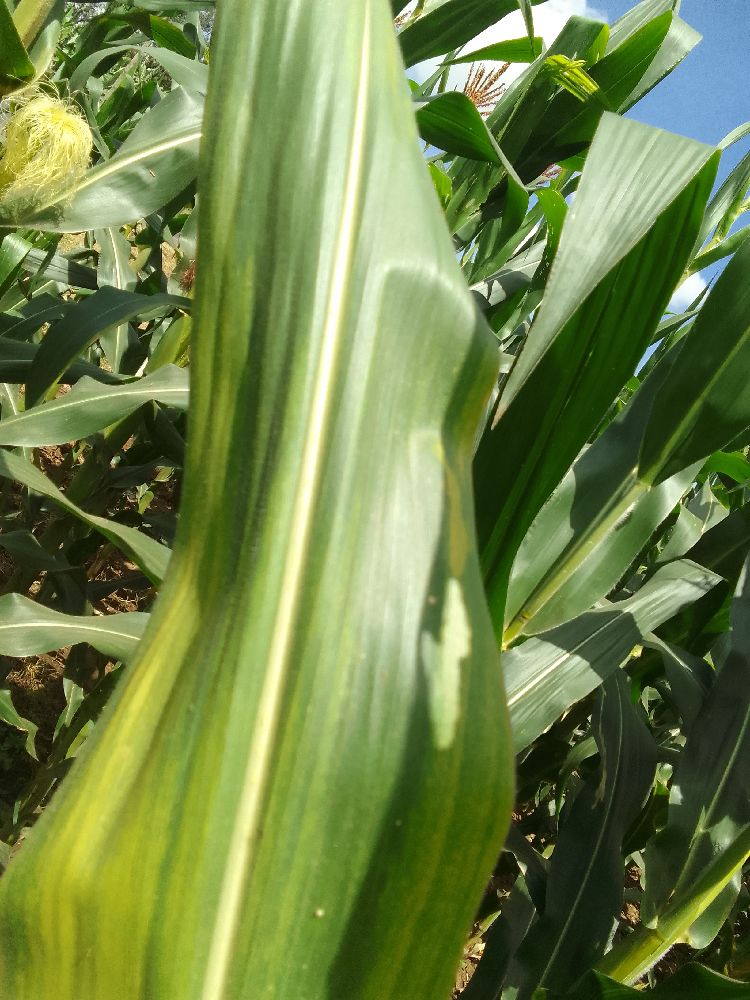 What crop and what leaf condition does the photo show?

maize, maize lethal necrosis
